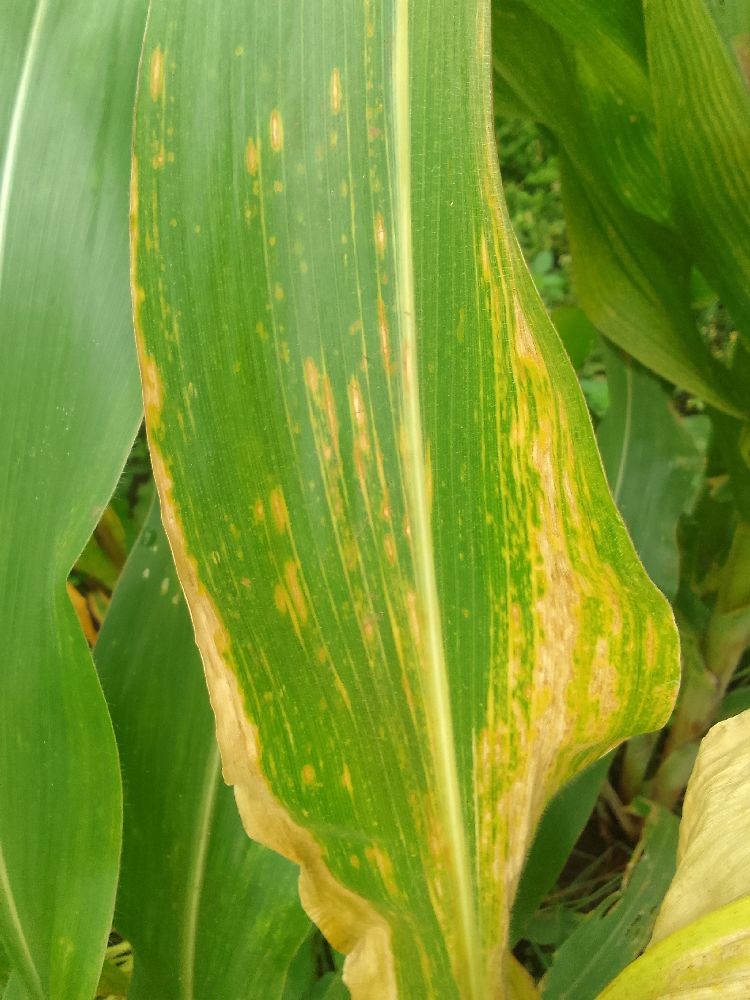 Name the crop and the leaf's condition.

maize, maize lethal necrosis
